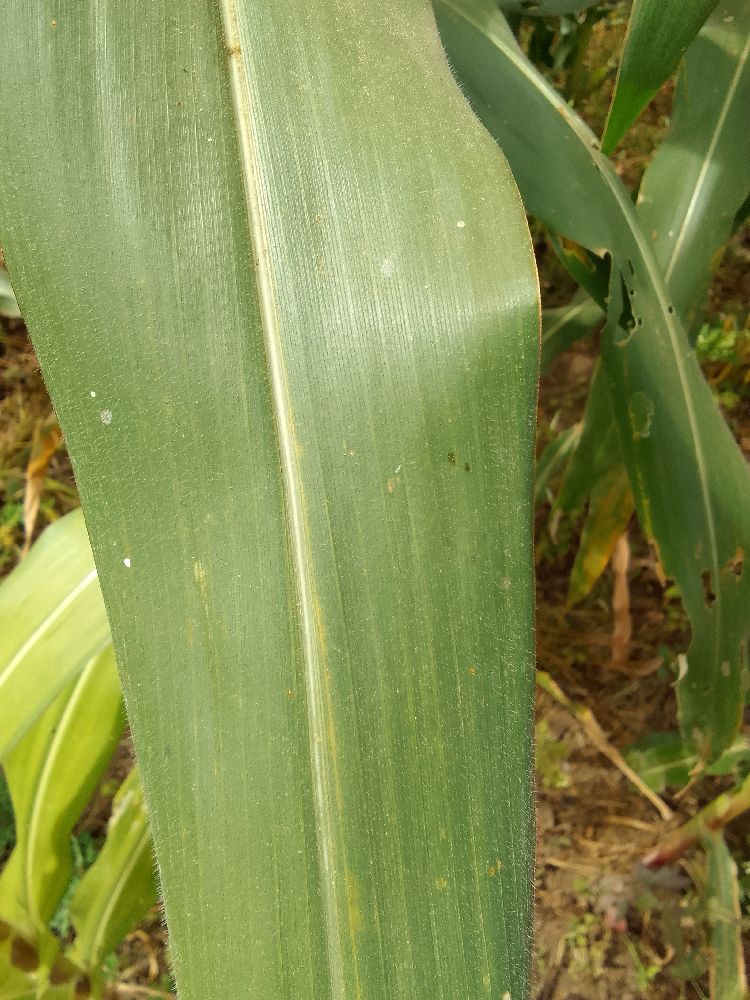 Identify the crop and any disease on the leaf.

maize, healthy
